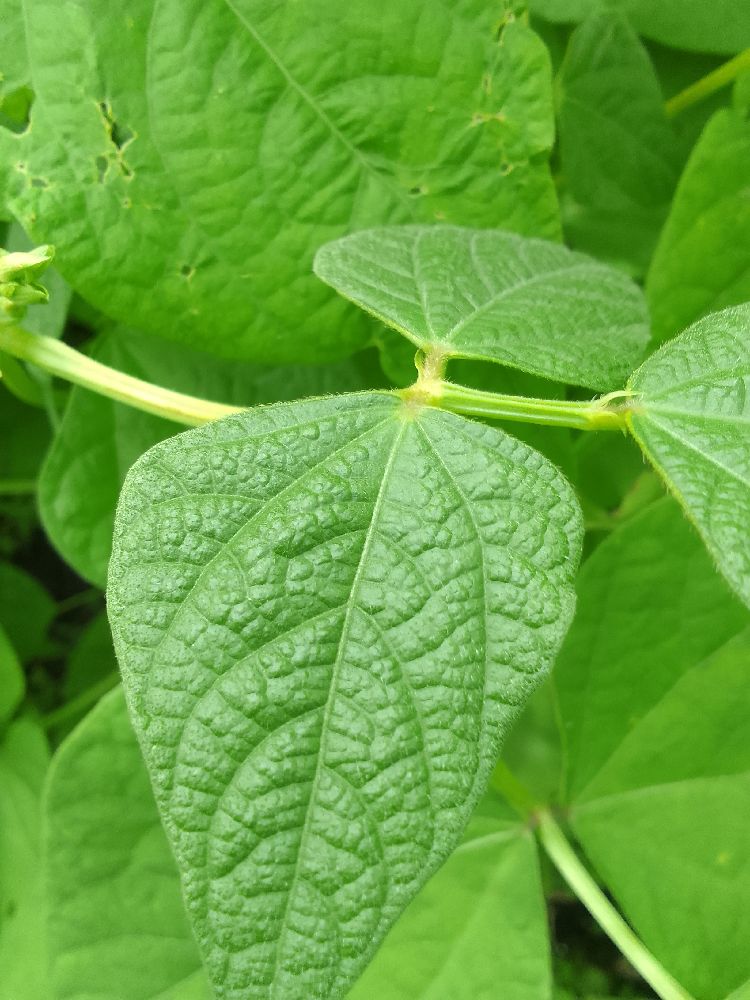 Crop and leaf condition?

common bean, healthy
